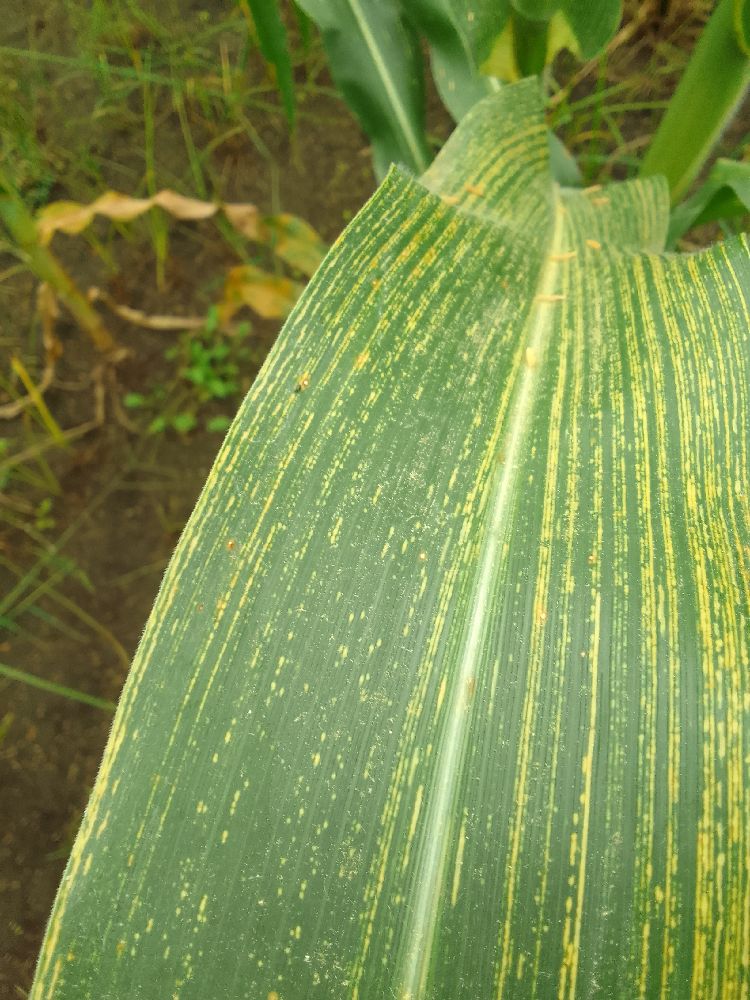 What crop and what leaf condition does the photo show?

maize, maize streak virus
